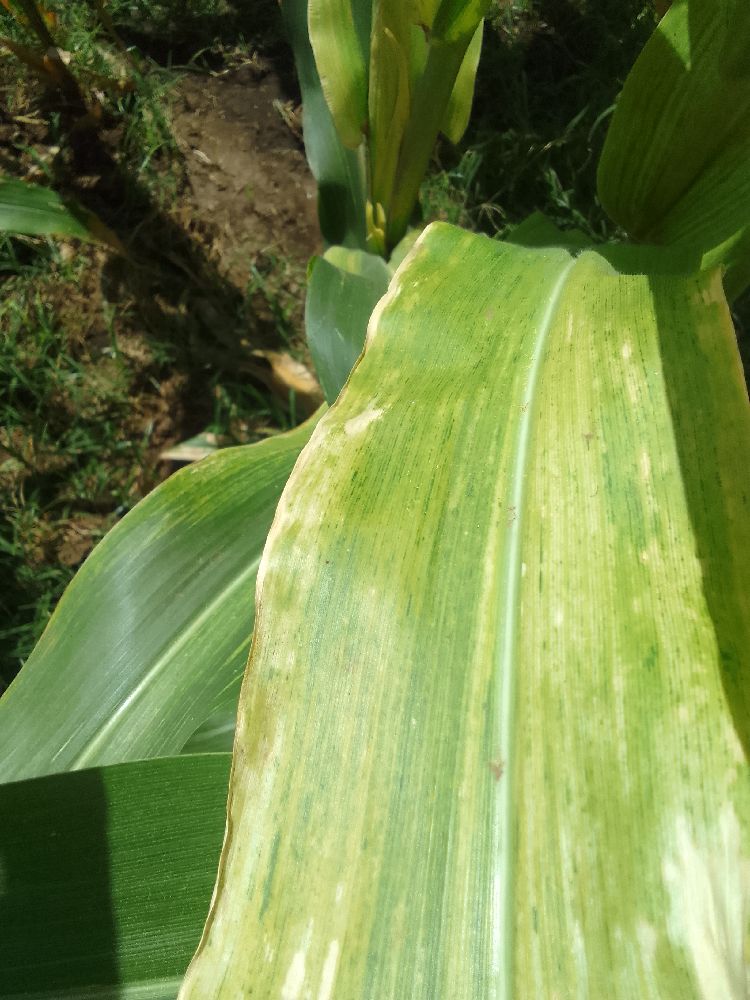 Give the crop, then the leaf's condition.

maize, maize lethal necrosis
